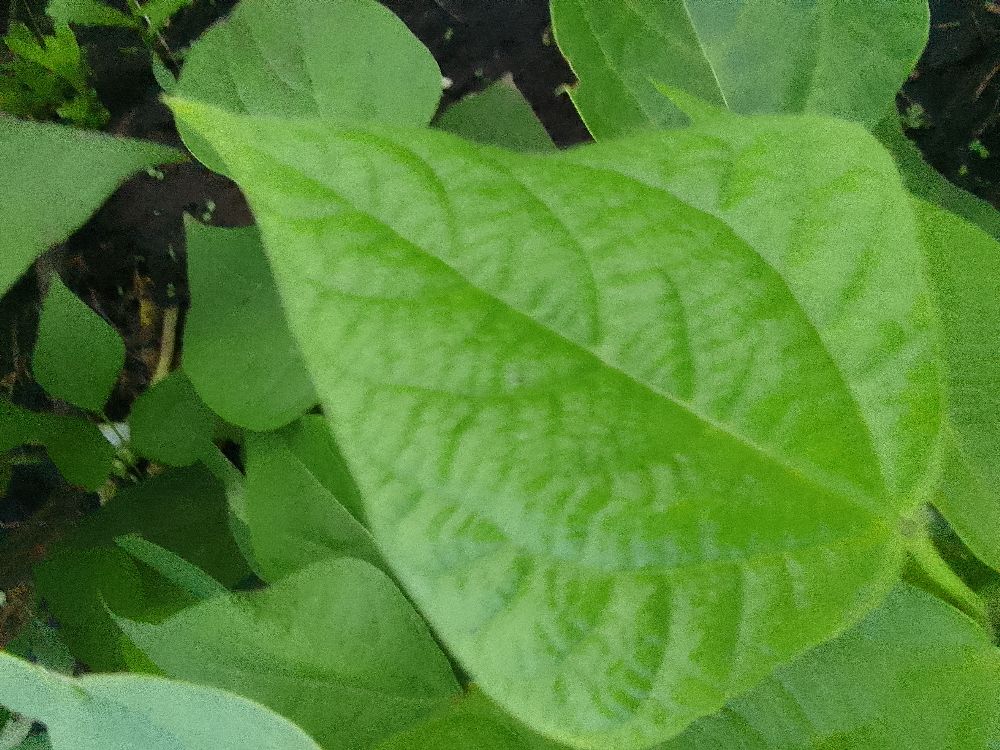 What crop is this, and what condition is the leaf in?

common bean, healthy
